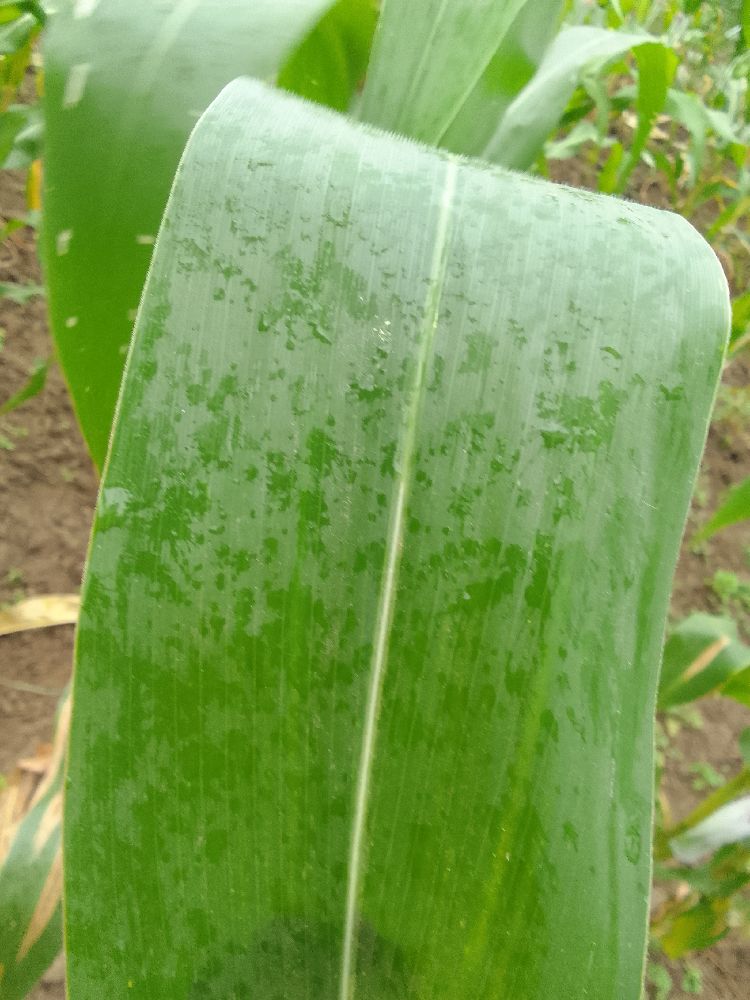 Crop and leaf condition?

maize, healthy
